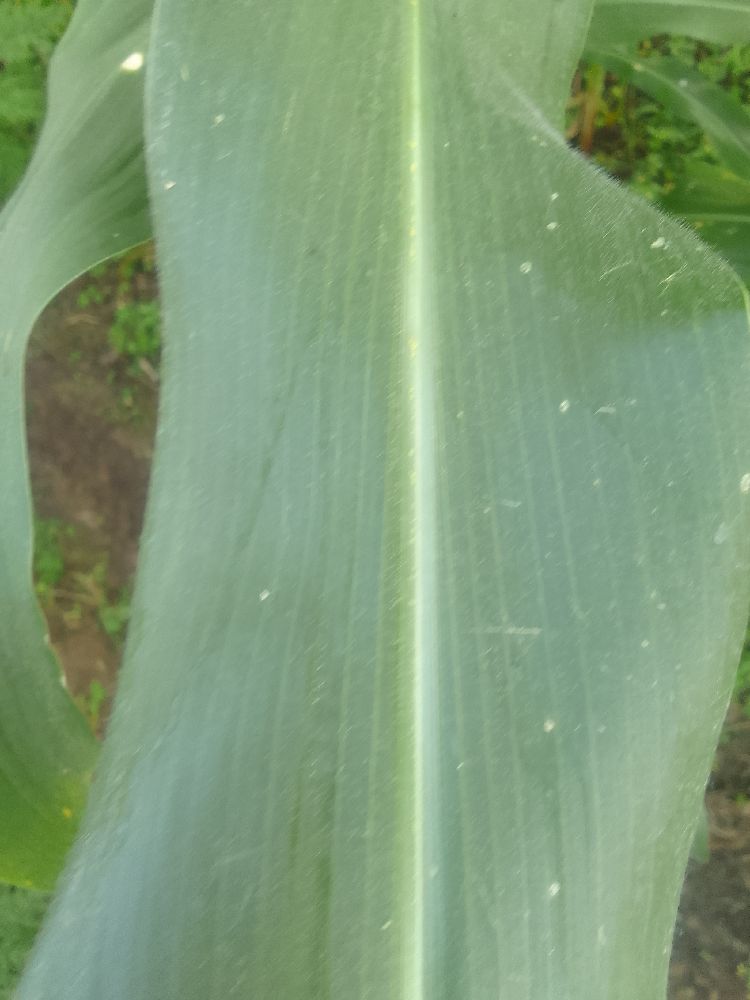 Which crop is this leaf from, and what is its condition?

maize, healthy
